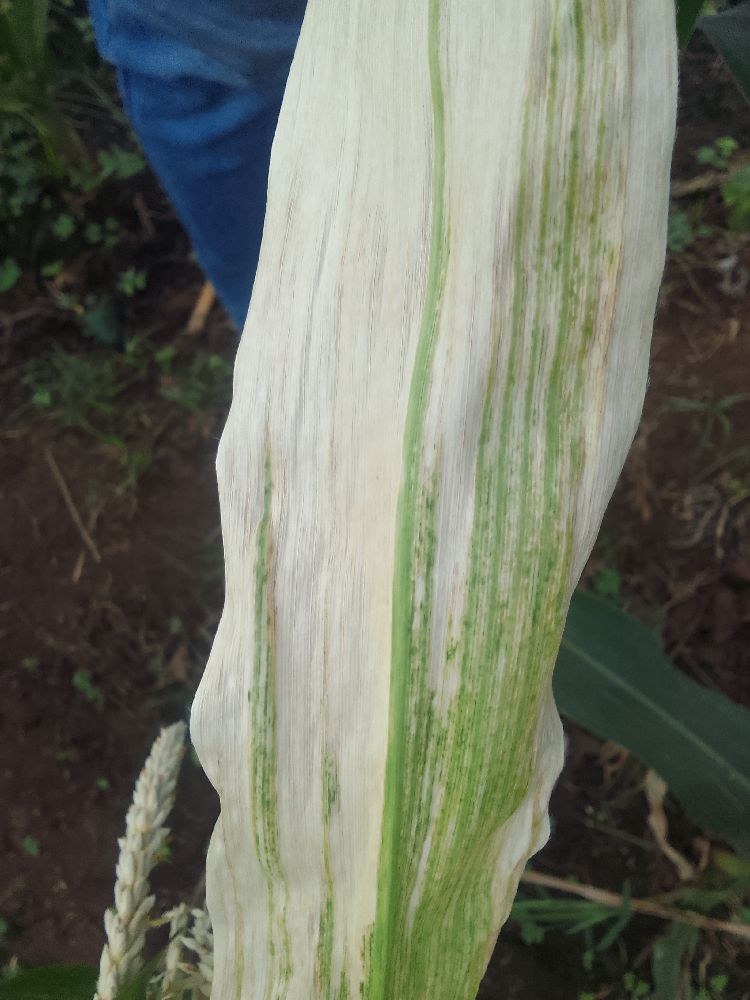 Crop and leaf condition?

maize, maize lethal necrosis
